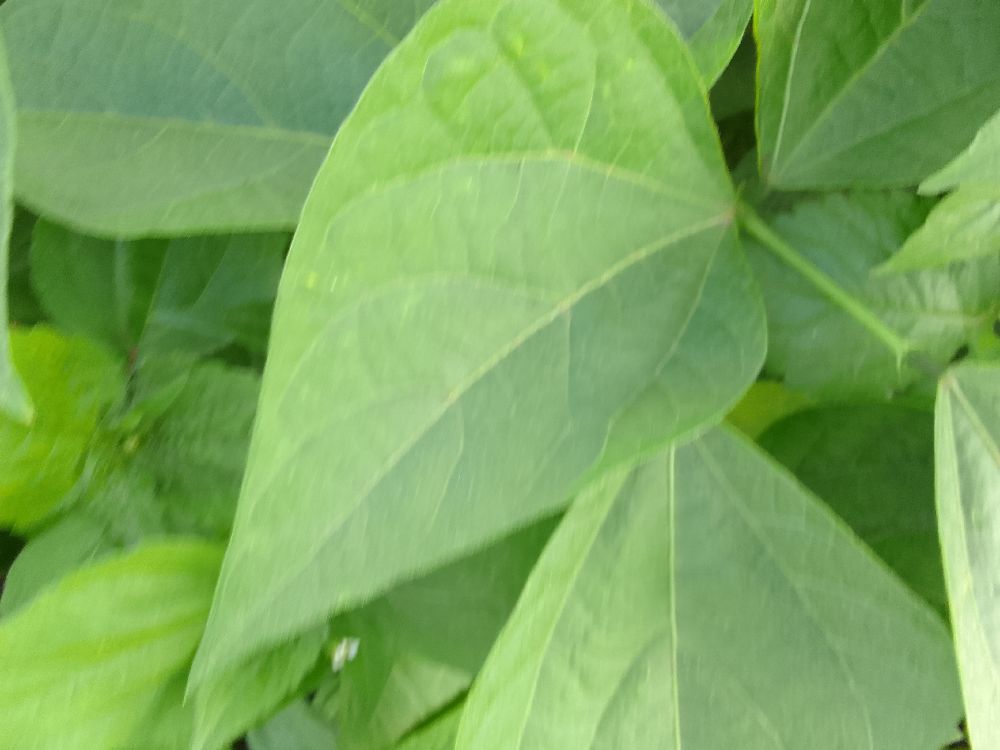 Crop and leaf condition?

common bean, healthy
